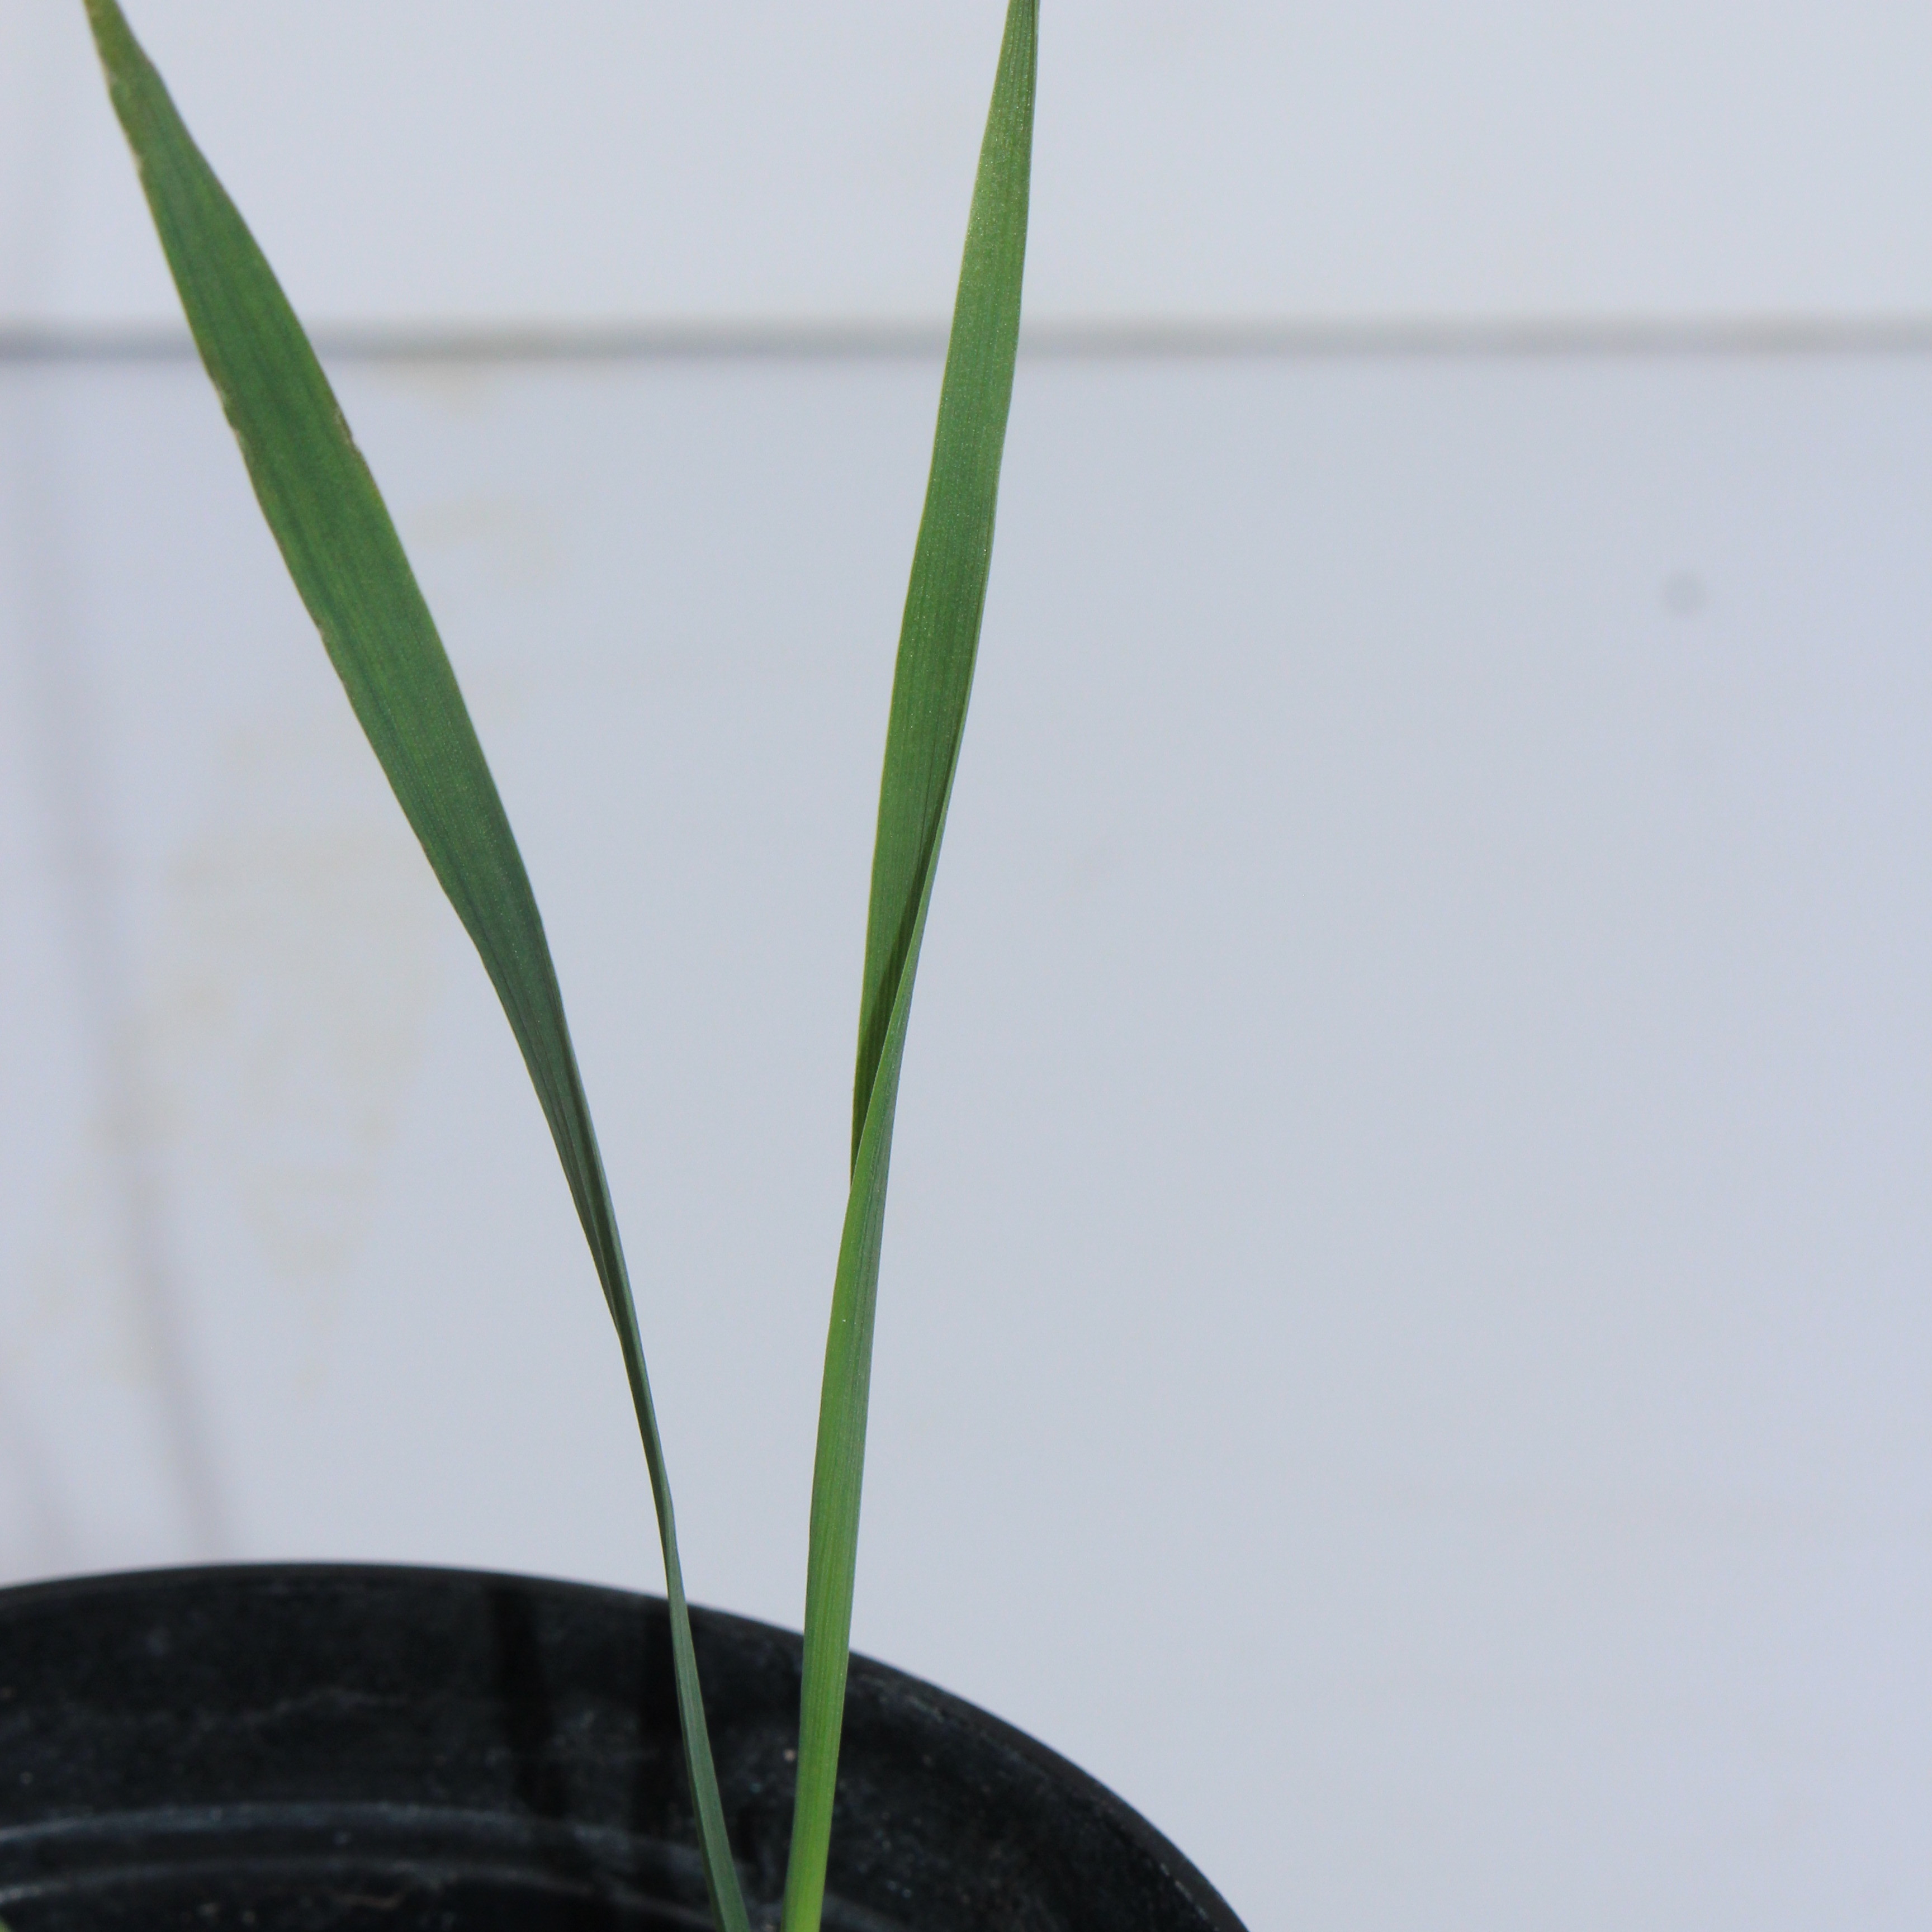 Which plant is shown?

Avena sterilis
